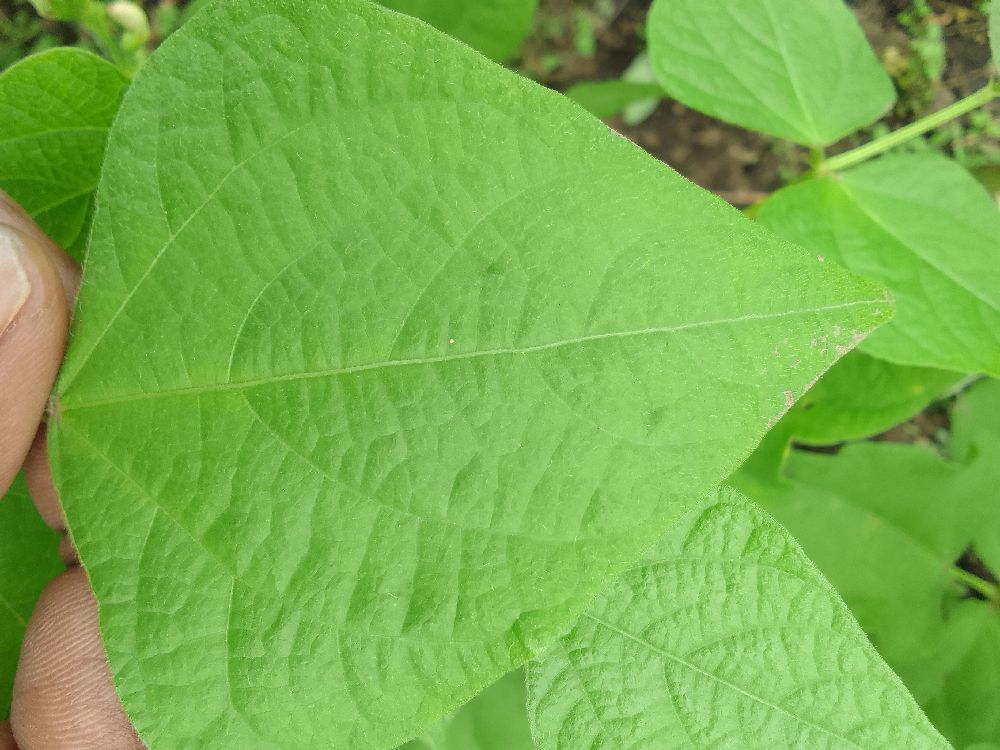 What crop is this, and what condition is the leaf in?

common bean, healthy
